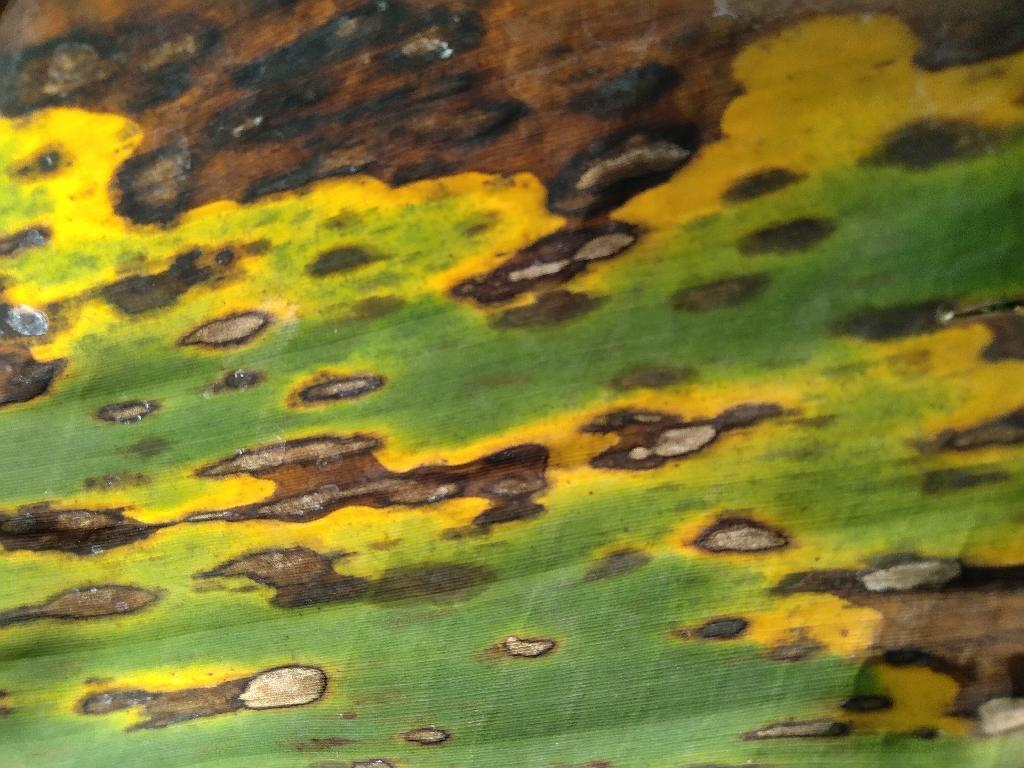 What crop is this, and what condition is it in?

banana, black sigatoka
